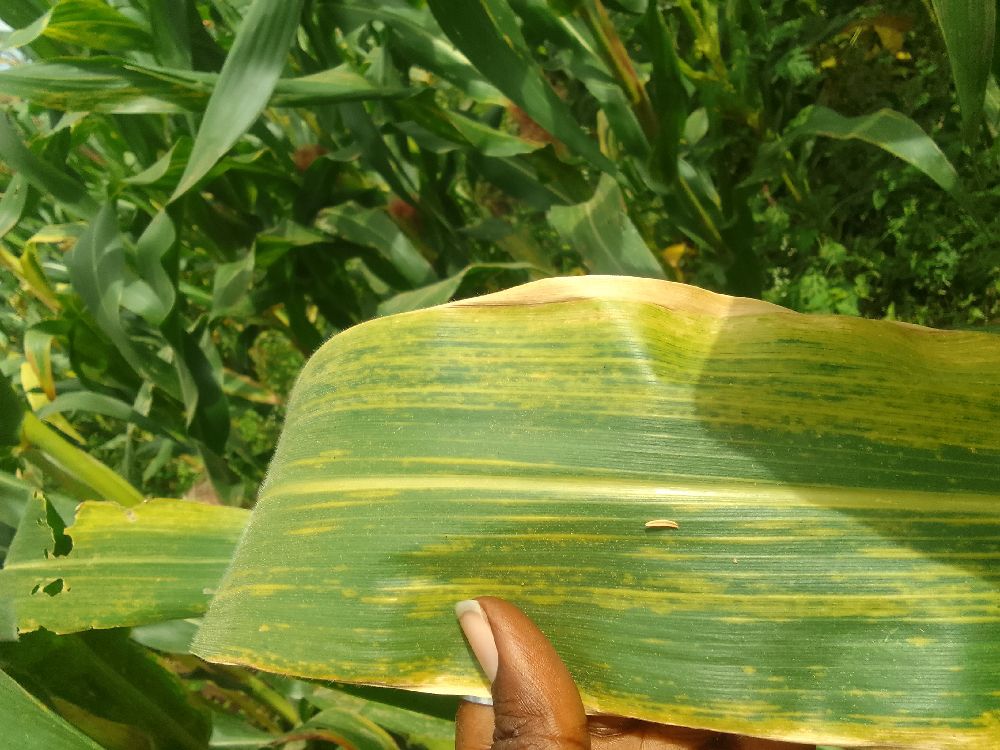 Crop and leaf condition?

maize, maize lethal necrosis
